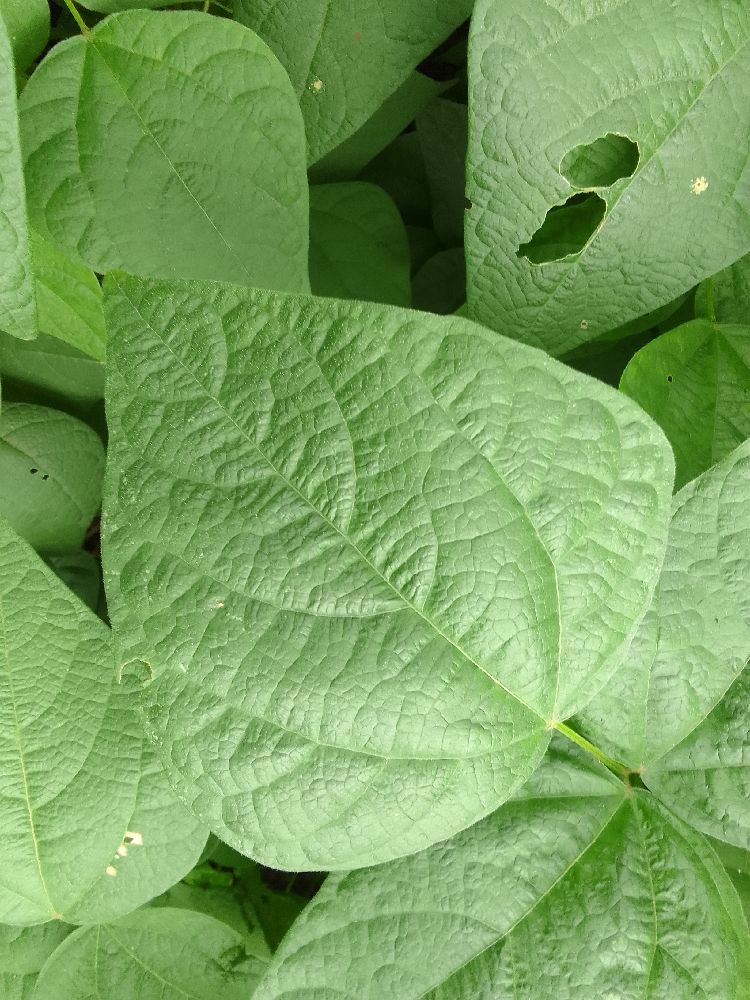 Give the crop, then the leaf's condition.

common bean, healthy
